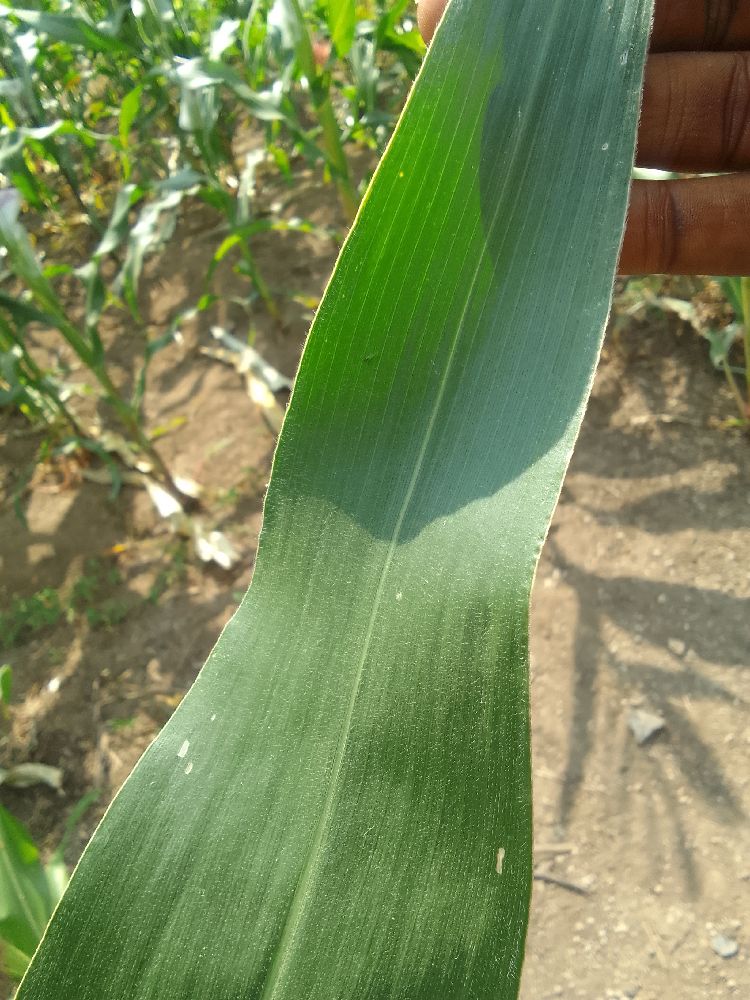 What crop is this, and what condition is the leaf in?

maize, healthy
